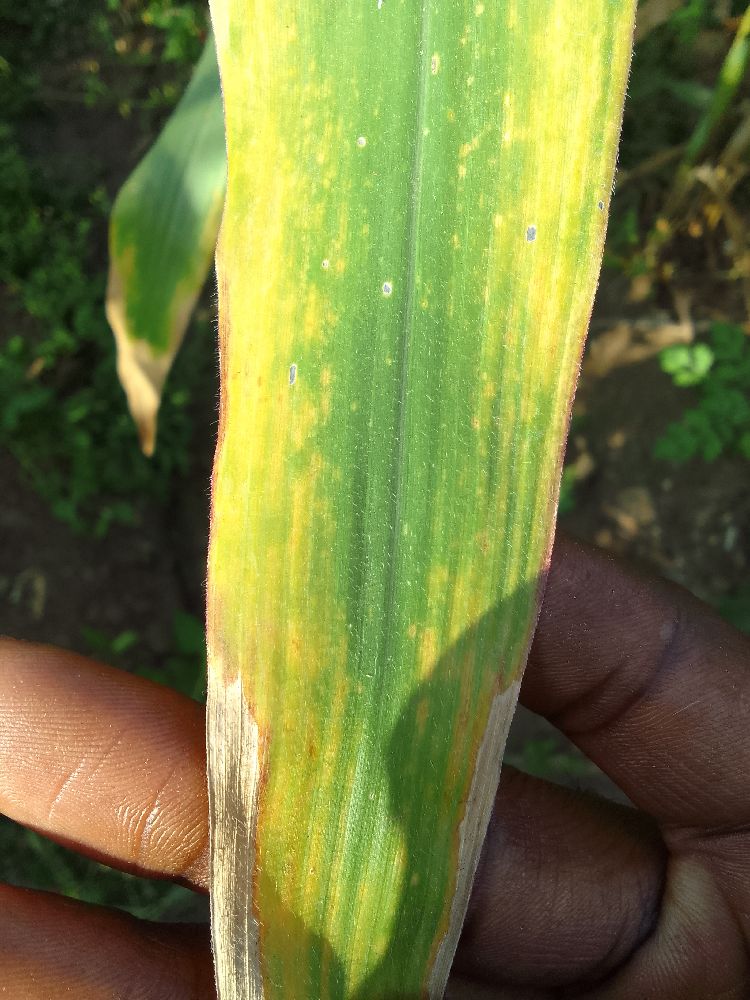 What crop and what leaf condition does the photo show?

maize, maize lethal necrosis
